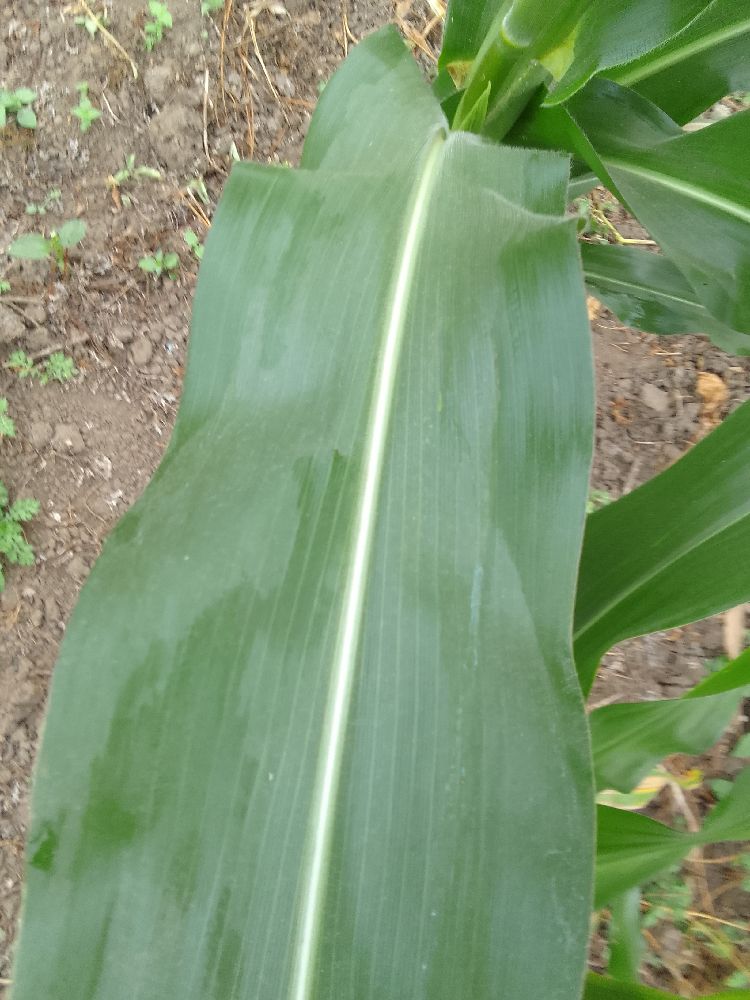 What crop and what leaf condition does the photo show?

maize, healthy
